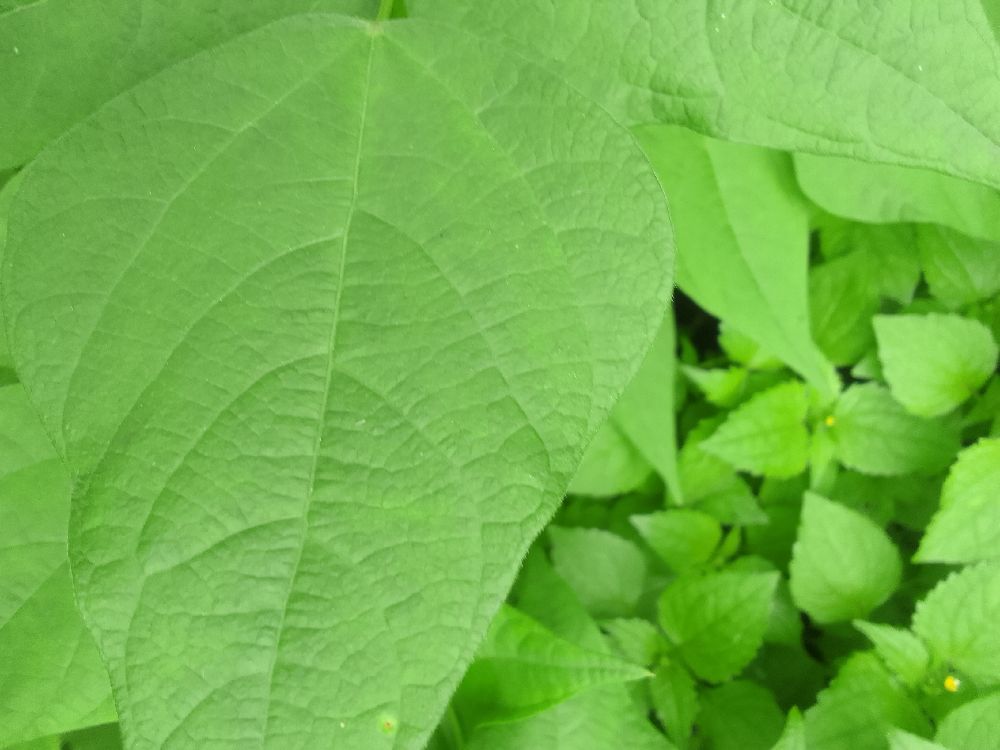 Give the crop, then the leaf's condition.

common bean, healthy
